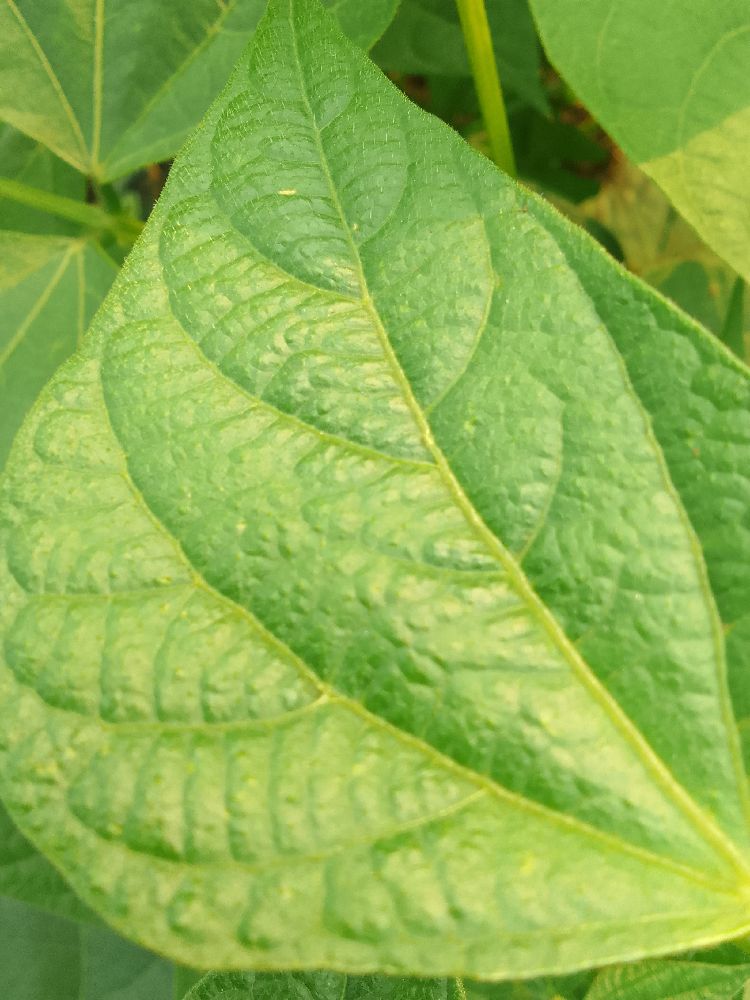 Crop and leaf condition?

common bean, healthy
